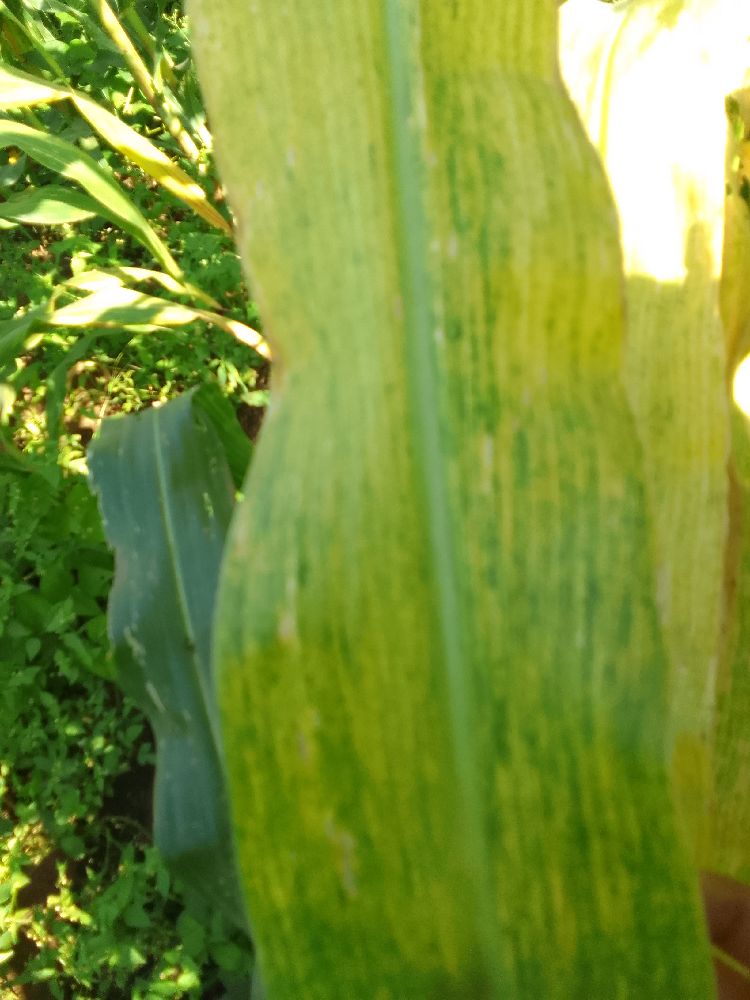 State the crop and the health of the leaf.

maize, maize lethal necrosis
